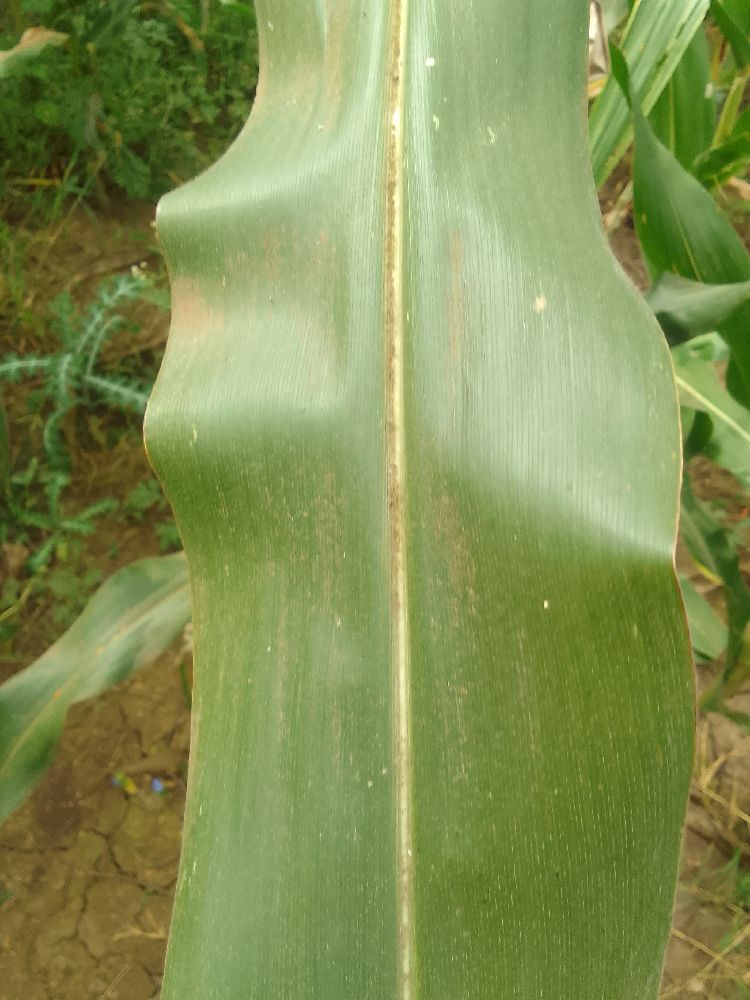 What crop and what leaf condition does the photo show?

maize, healthy
